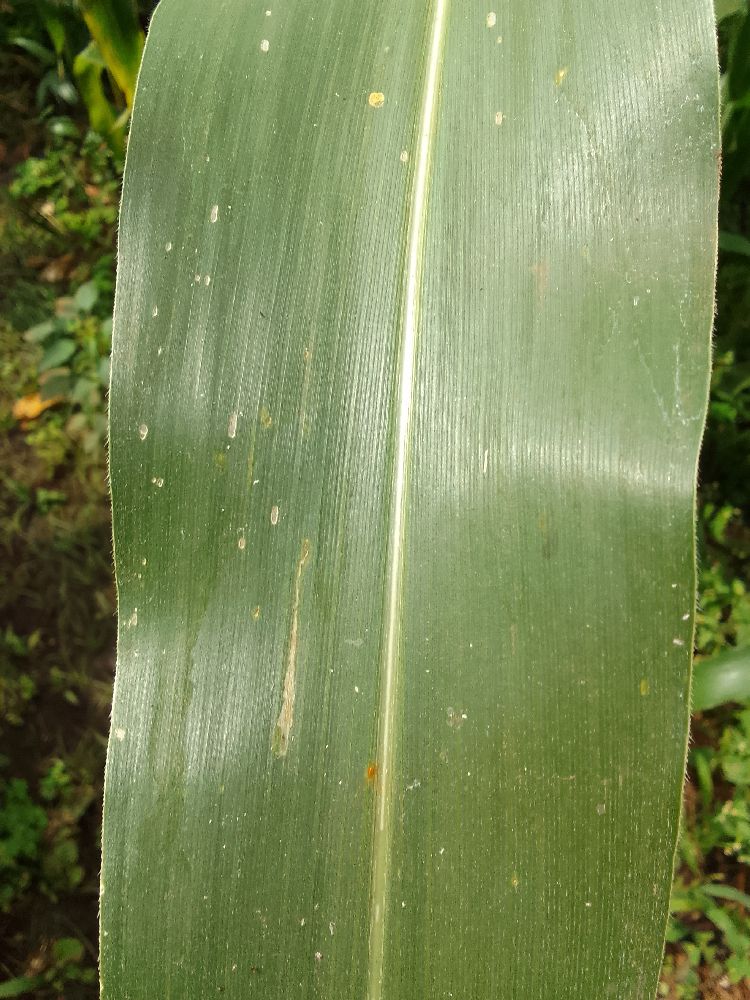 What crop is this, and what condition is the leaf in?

maize, healthy
